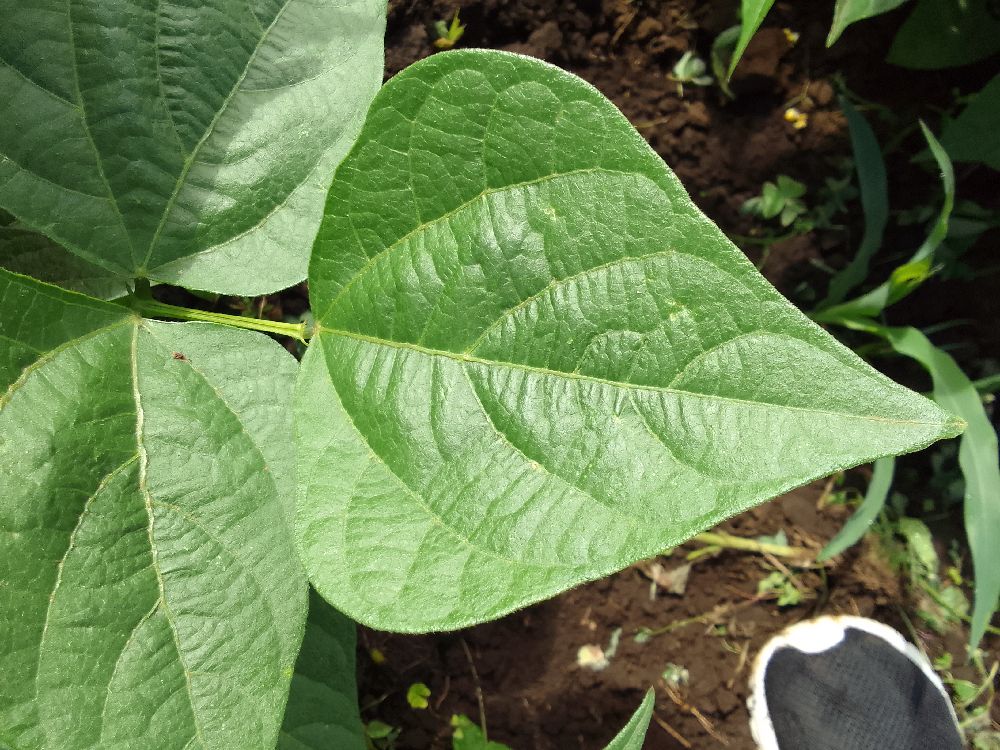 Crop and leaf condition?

common bean, healthy
